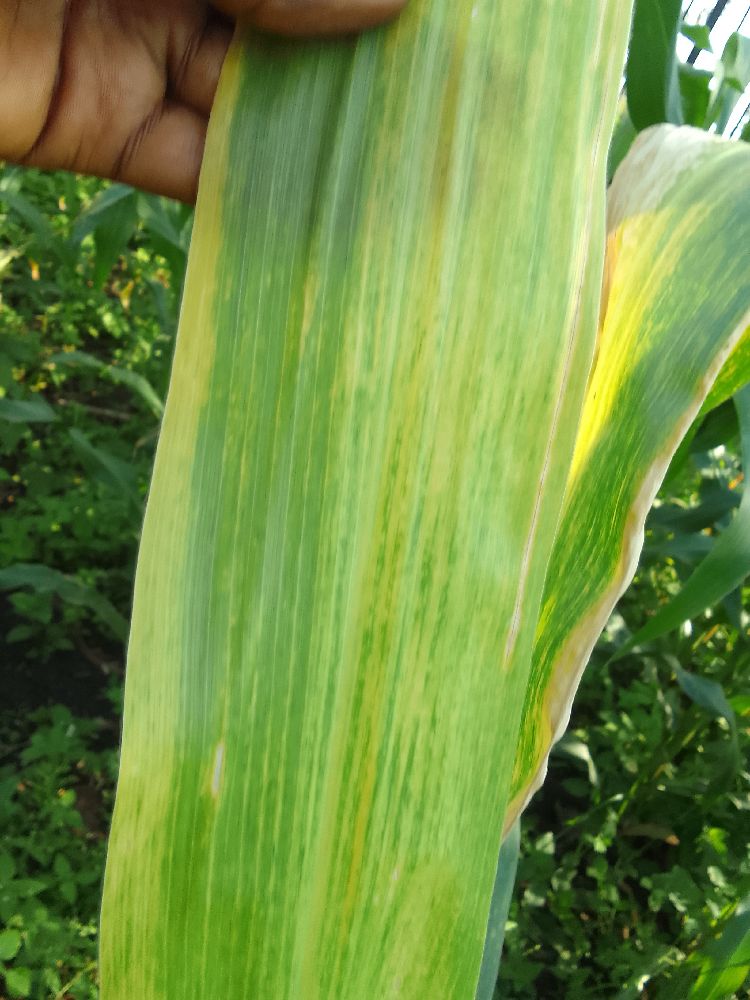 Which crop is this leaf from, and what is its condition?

maize, maize lethal necrosis
